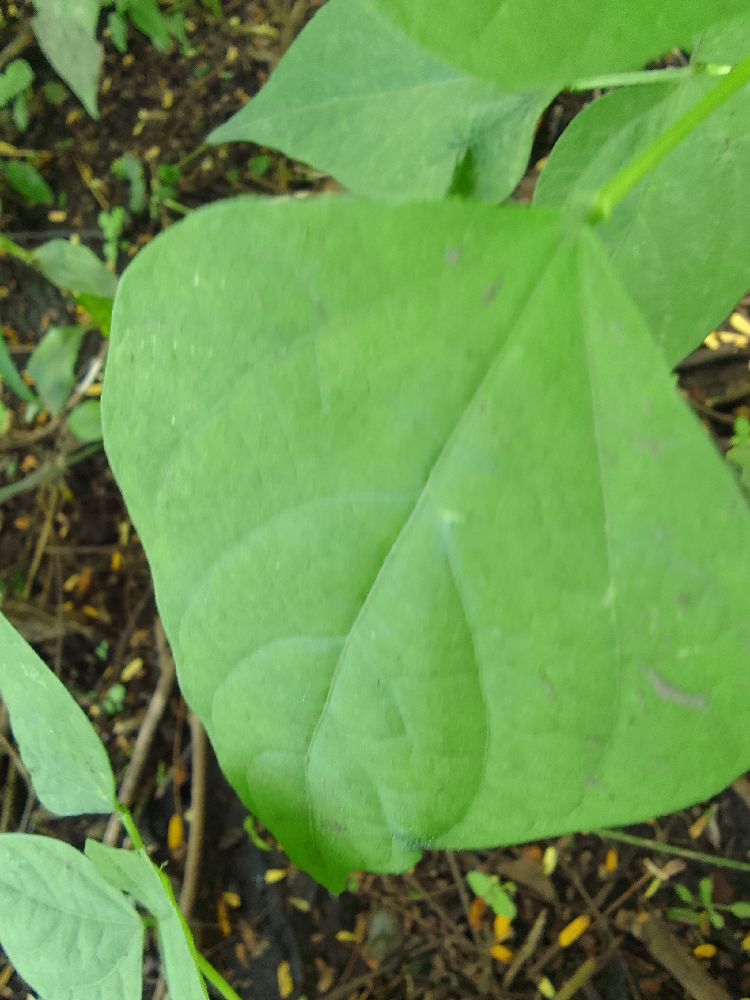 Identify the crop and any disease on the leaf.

common bean, healthy
